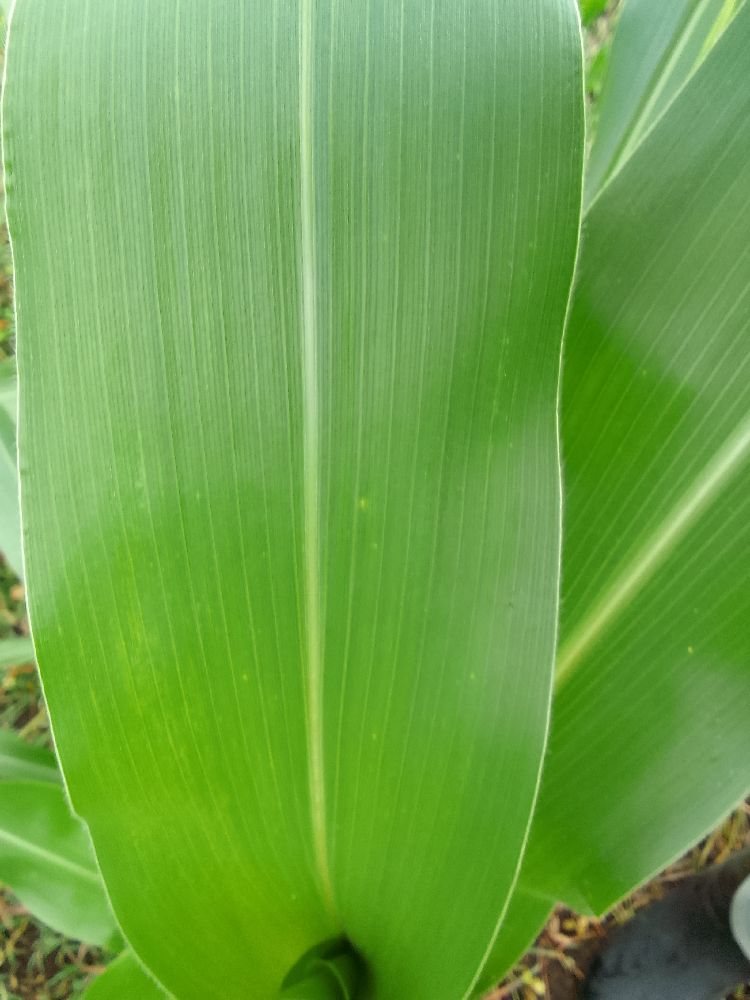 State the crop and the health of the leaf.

maize, healthy
